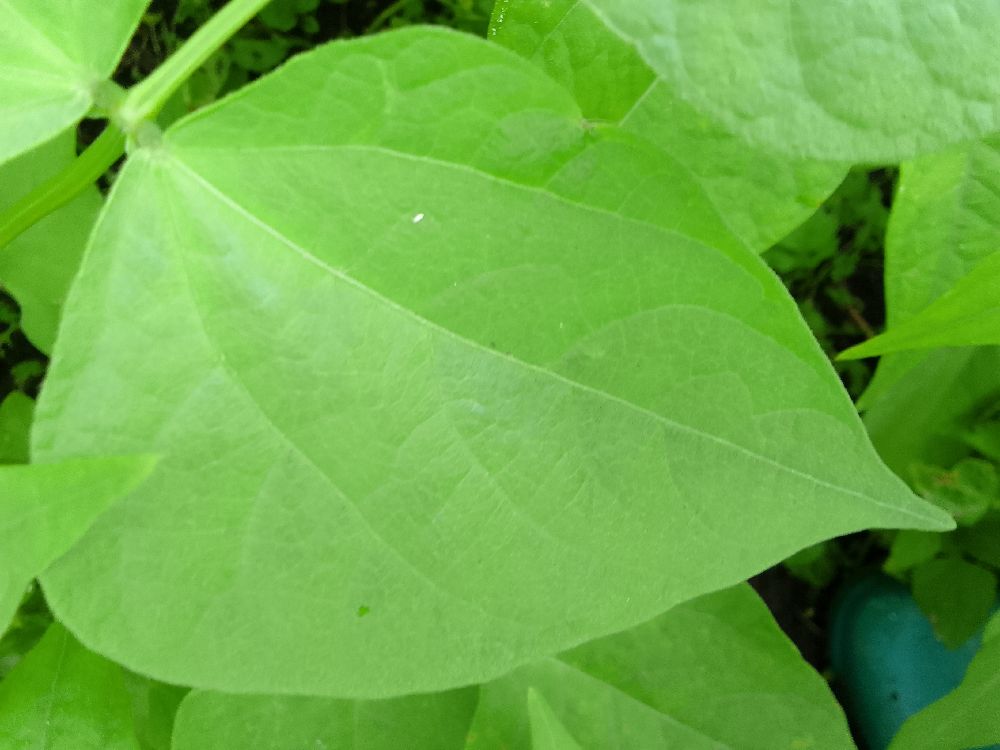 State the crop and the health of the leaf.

common bean, healthy
